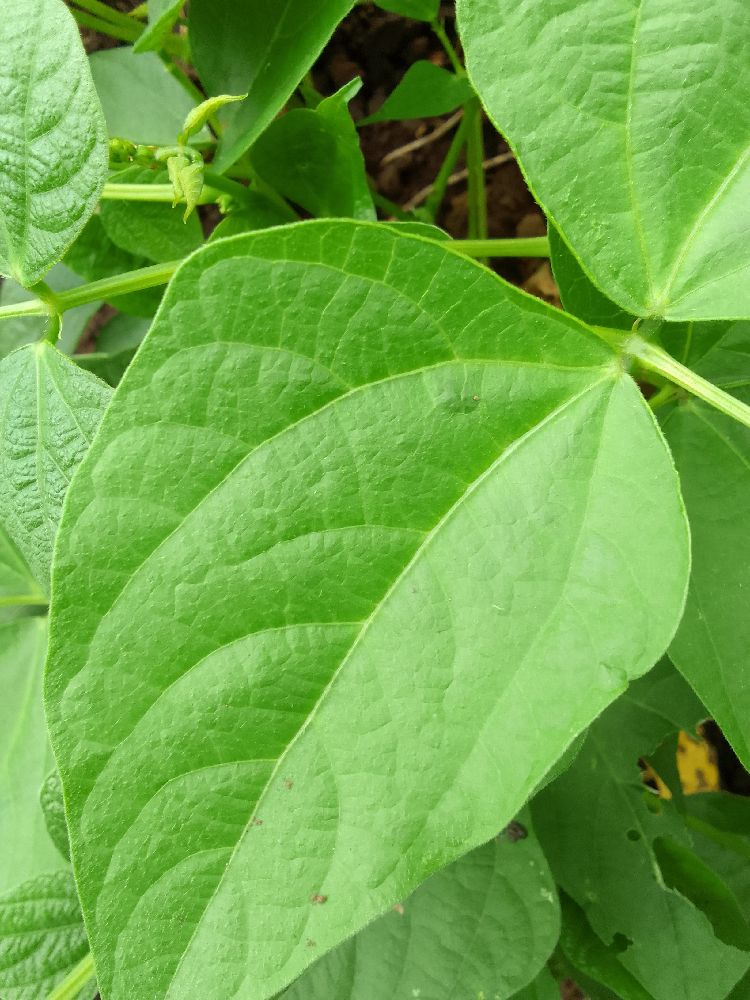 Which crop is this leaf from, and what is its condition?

common bean, healthy
